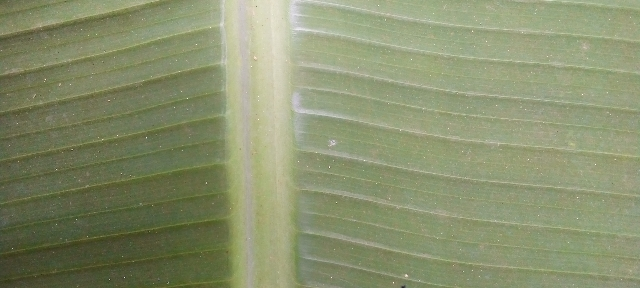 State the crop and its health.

banana, healthy
